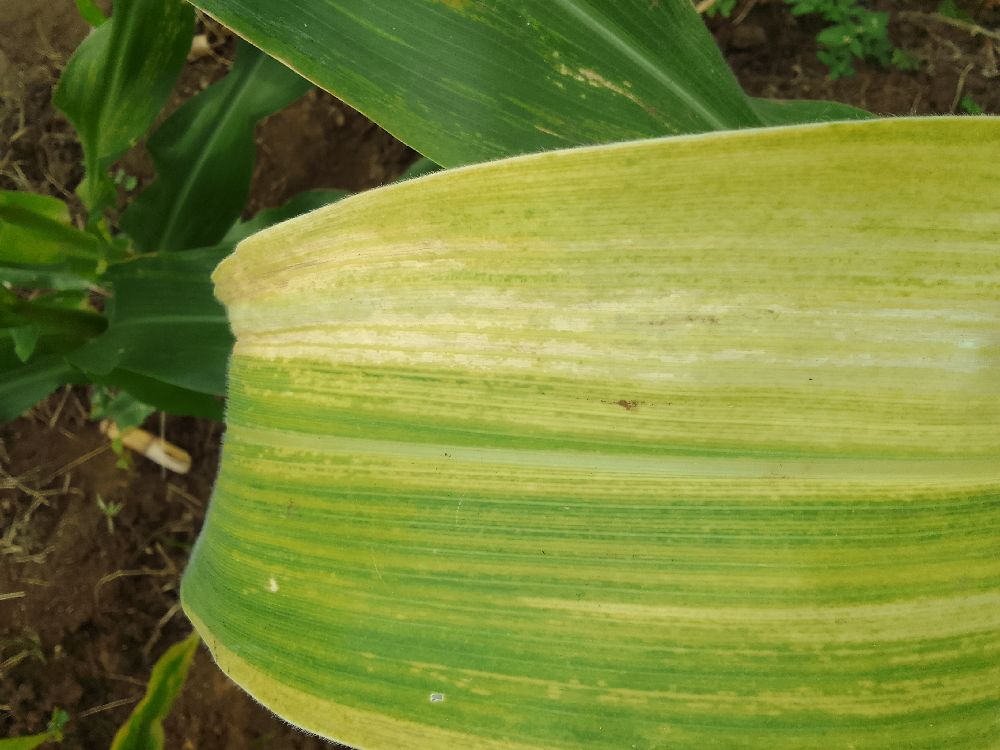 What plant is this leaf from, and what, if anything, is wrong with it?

maize, maize lethal necrosis
